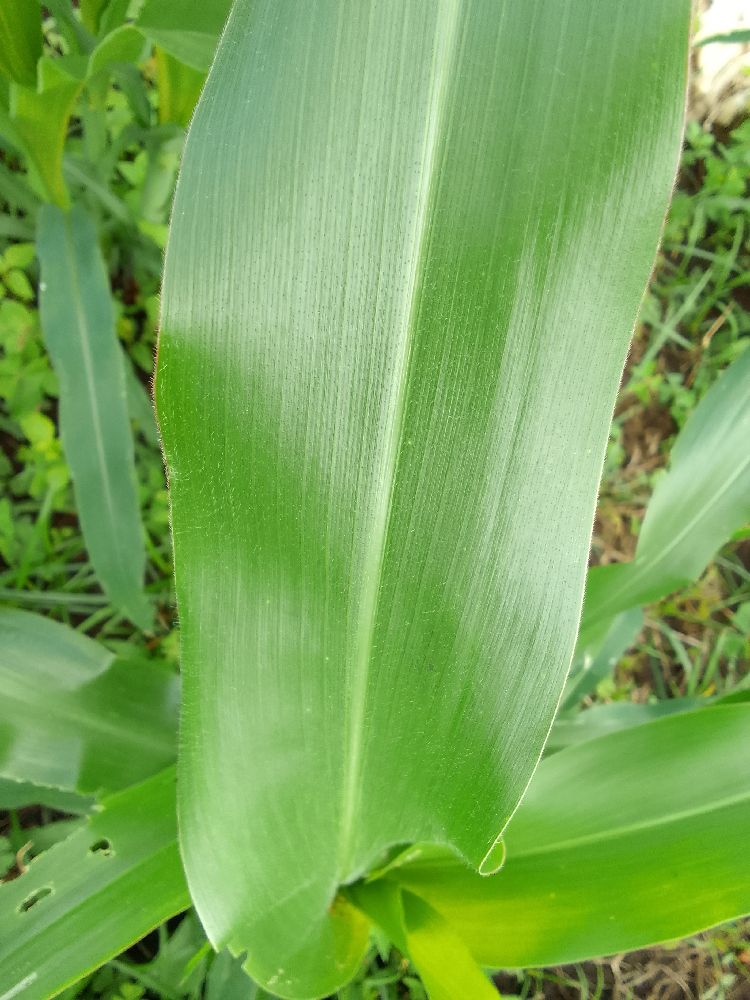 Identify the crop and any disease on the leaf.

maize, healthy
